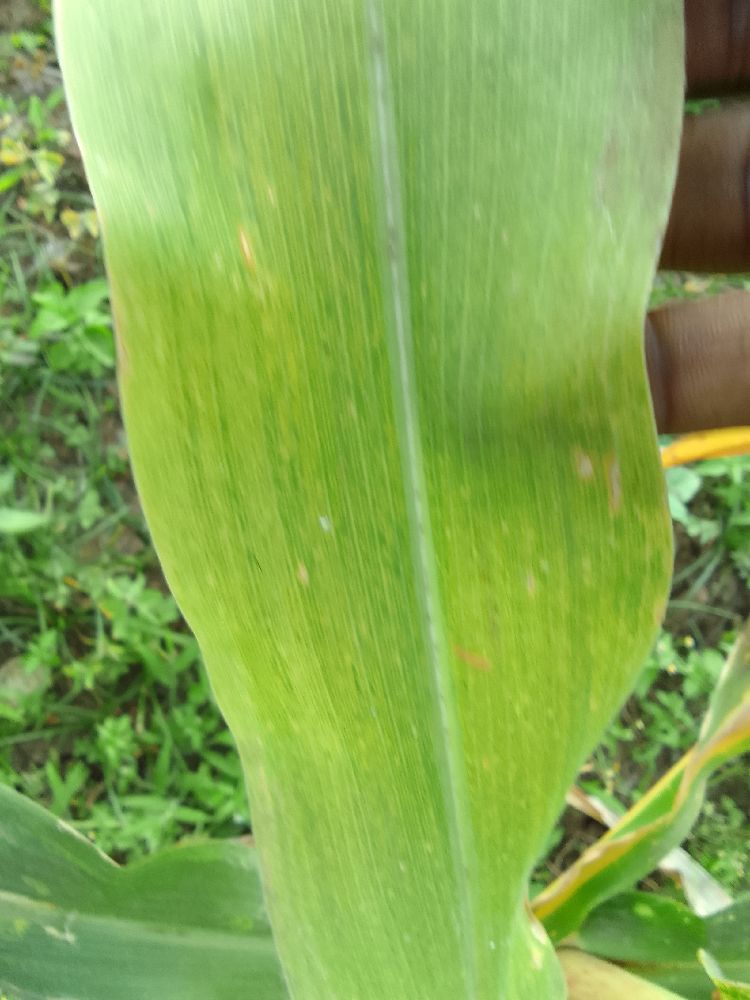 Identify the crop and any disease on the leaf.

maize, maize lethal necrosis
